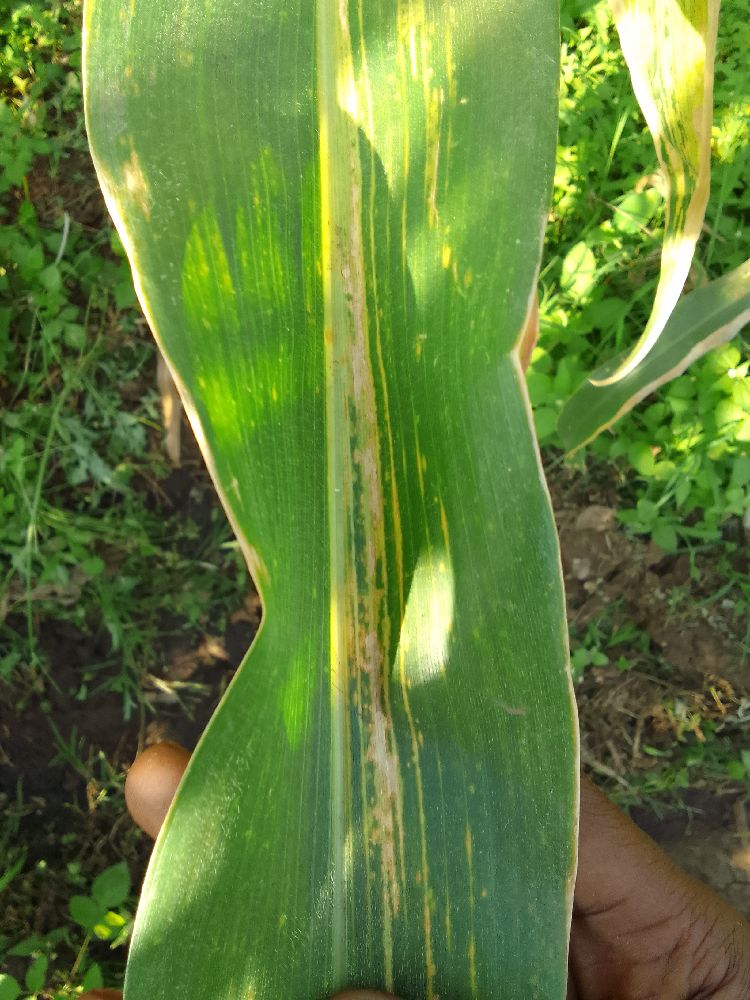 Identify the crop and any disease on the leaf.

maize, maize lethal necrosis
